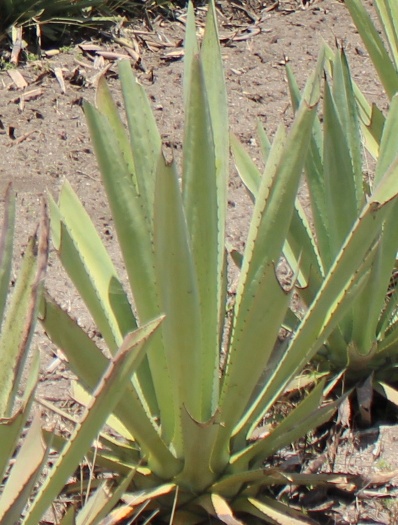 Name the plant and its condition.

agave, yellow
